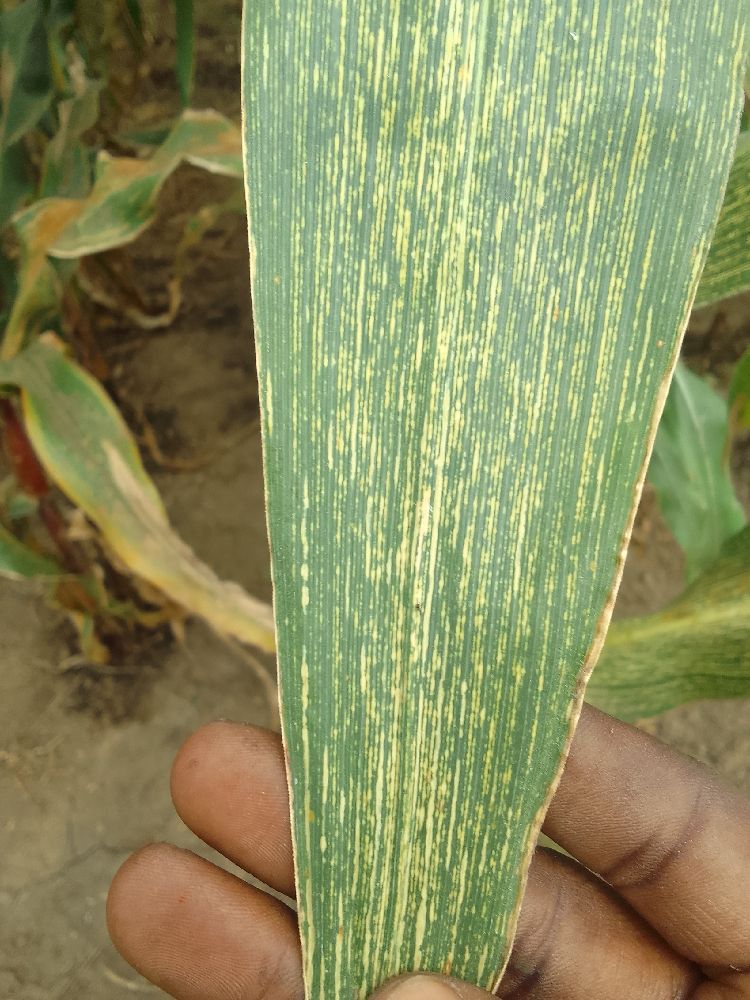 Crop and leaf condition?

maize, maize streak virus
